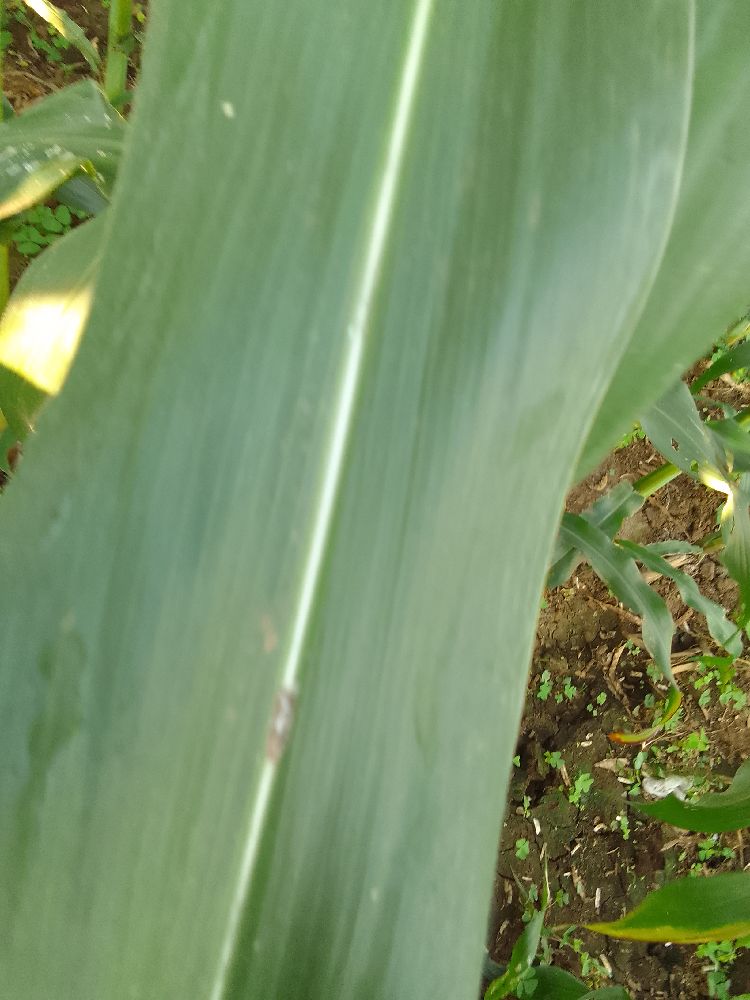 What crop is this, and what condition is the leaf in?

maize, healthy
